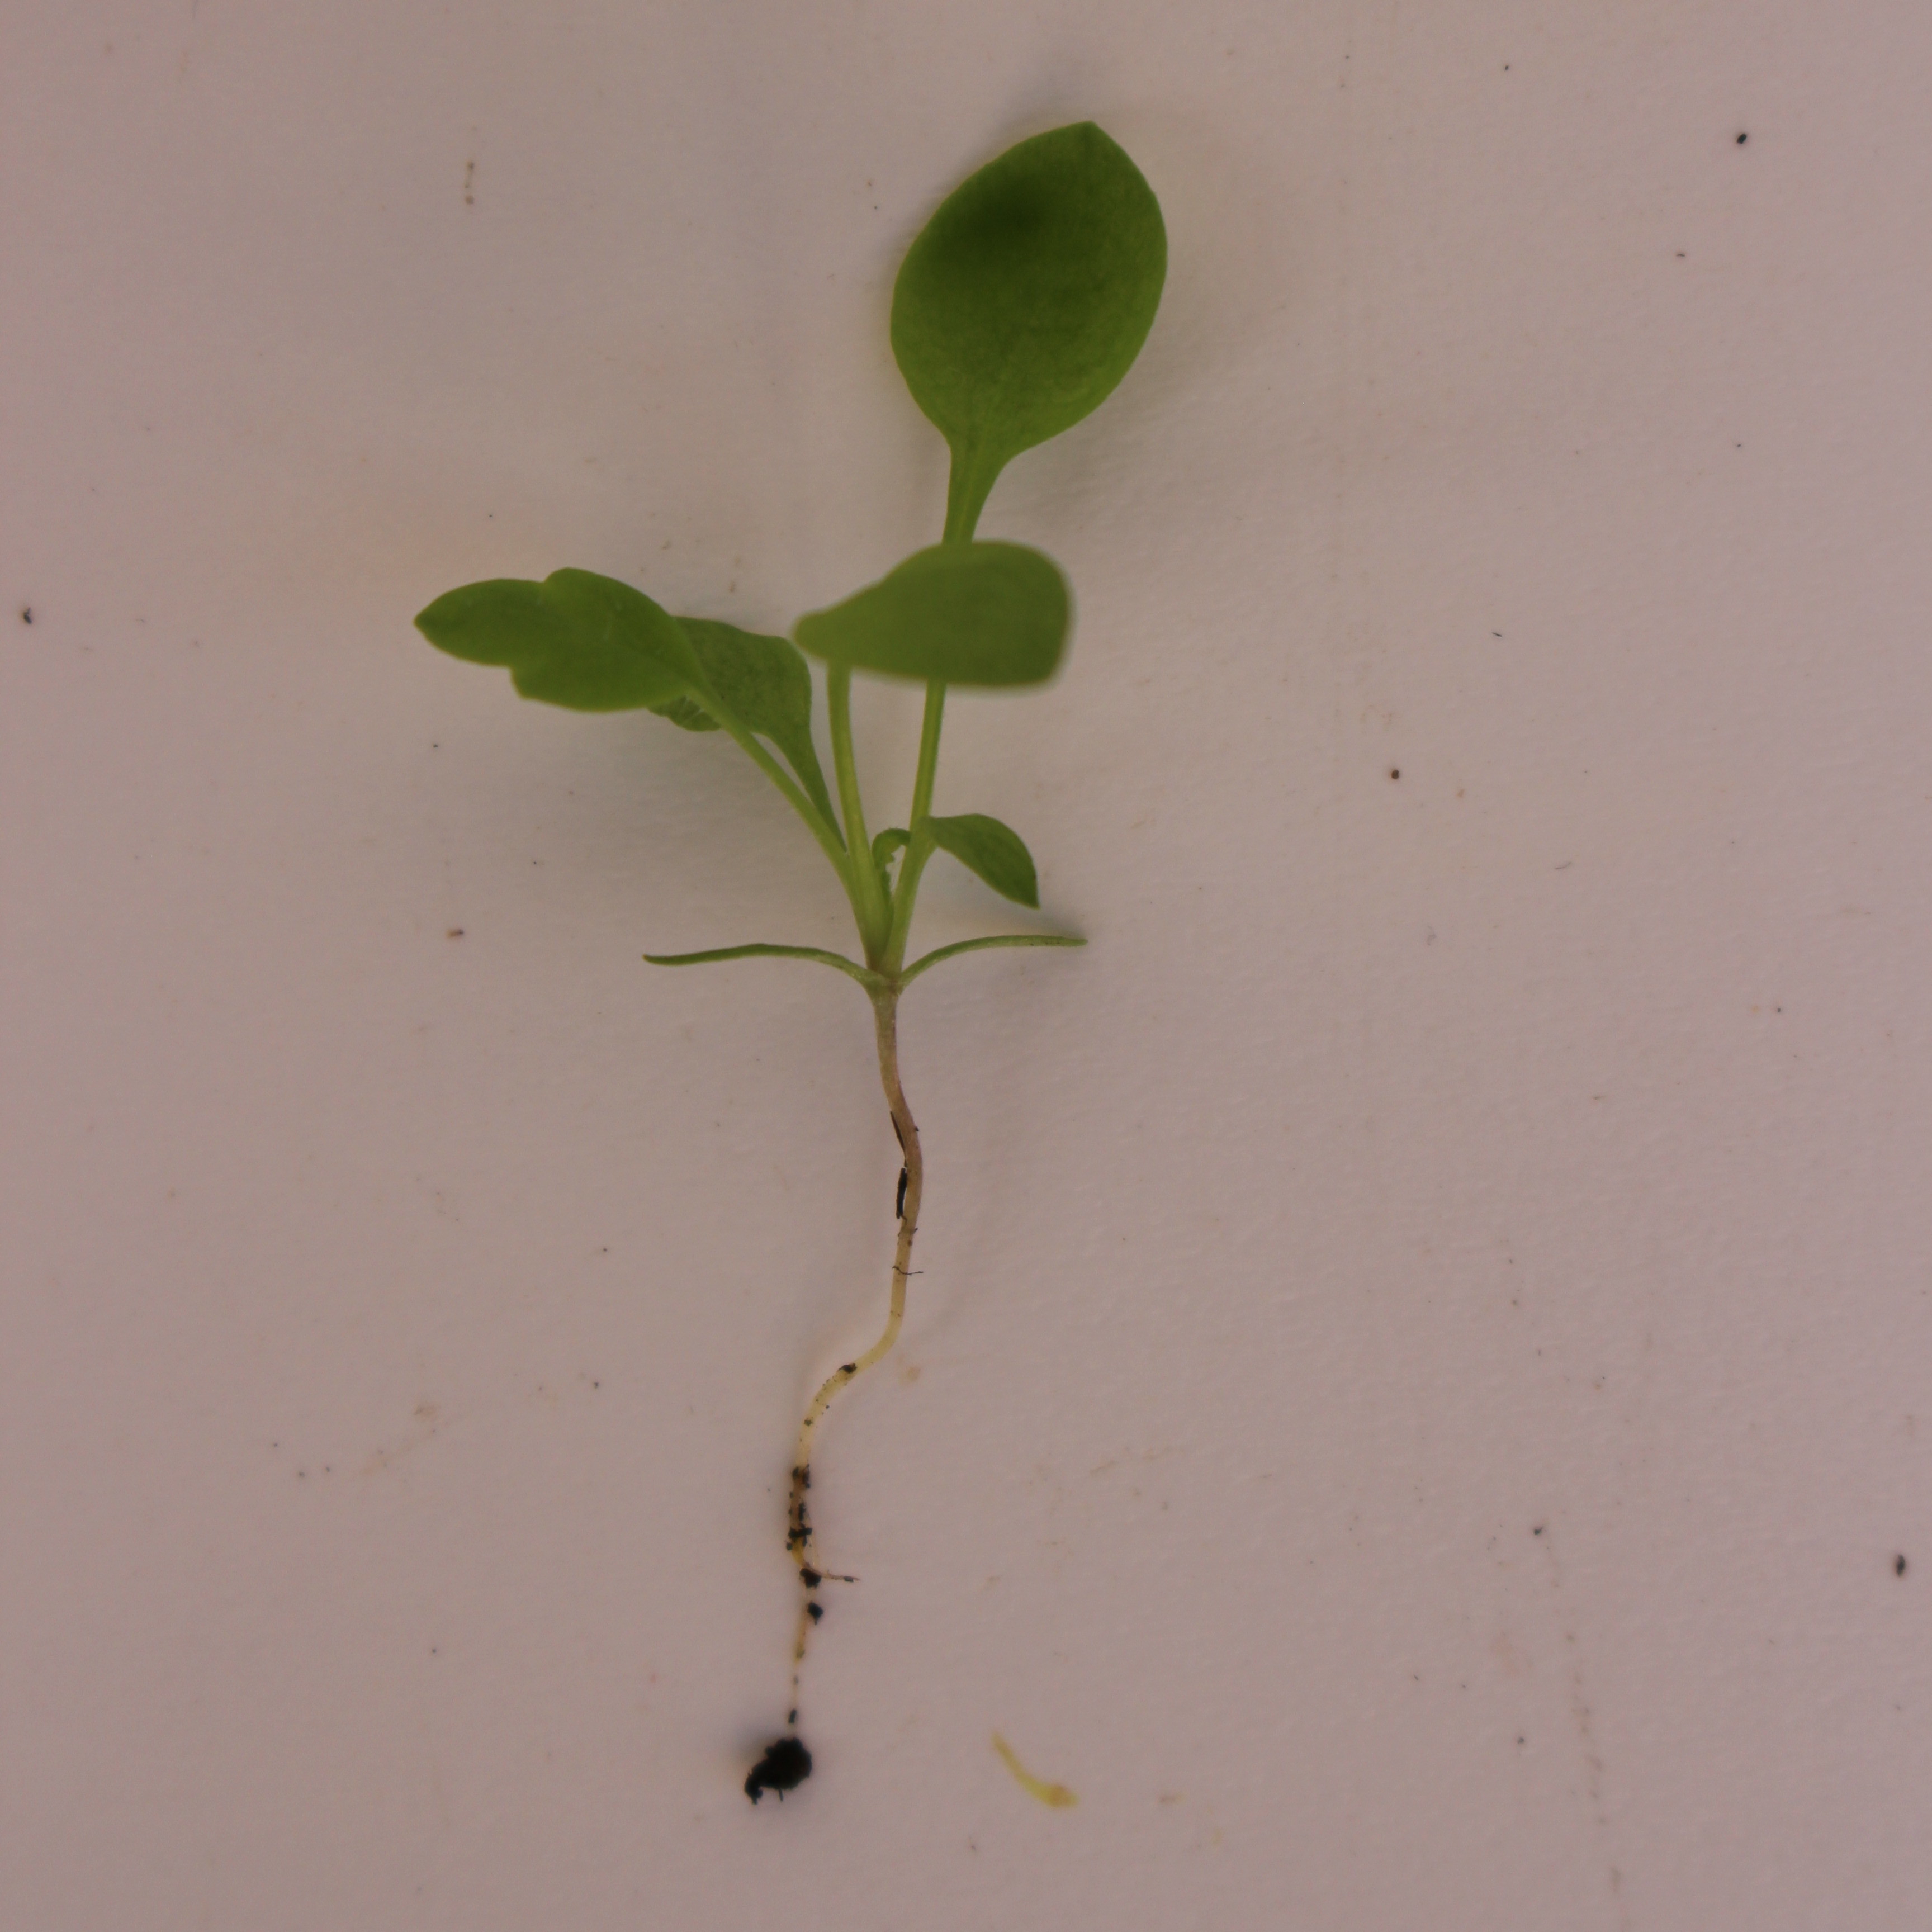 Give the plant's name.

Papaver rhoeas
